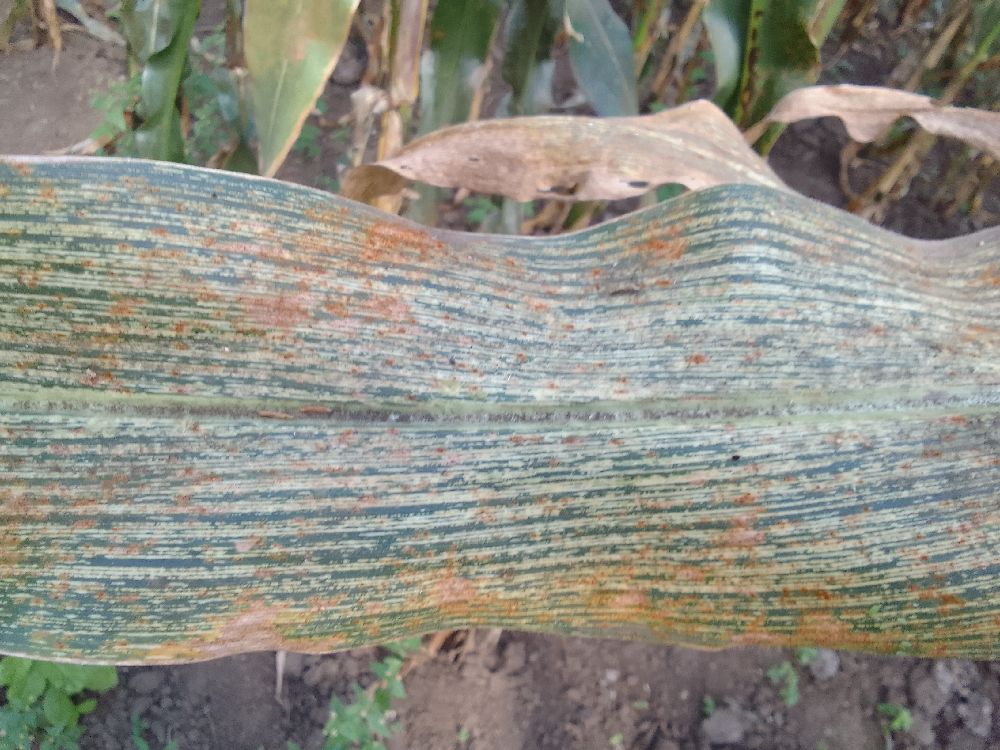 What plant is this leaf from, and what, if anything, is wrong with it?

maize, maize streak virus
